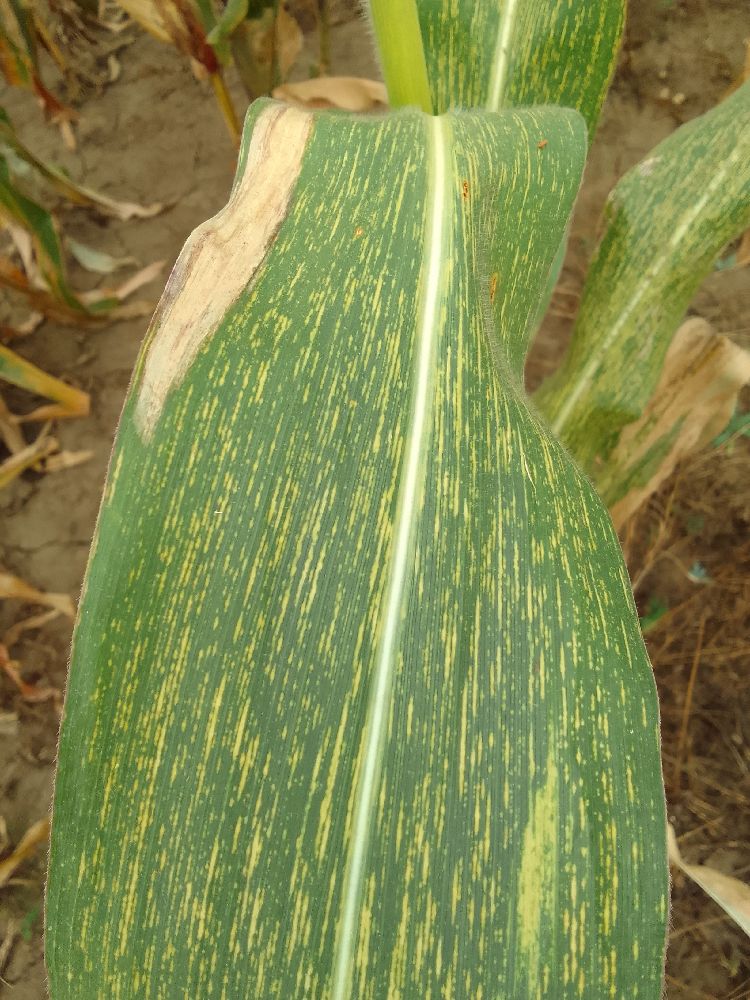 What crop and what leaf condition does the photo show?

maize, maize streak virus
